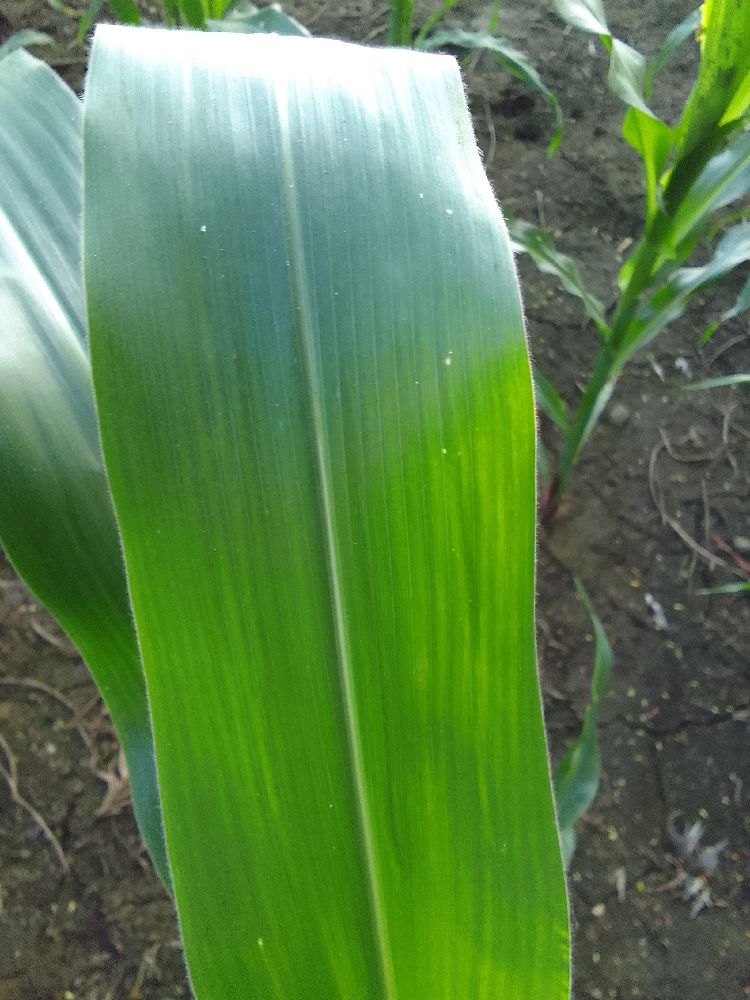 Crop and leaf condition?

maize, healthy
